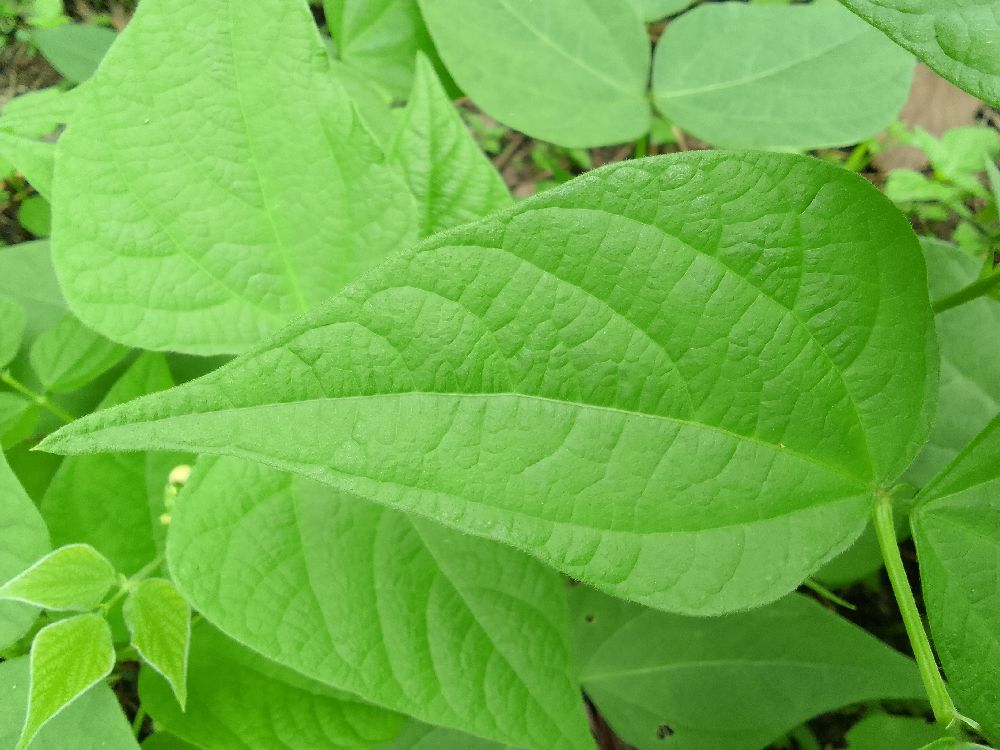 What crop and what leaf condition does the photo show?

common bean, healthy
